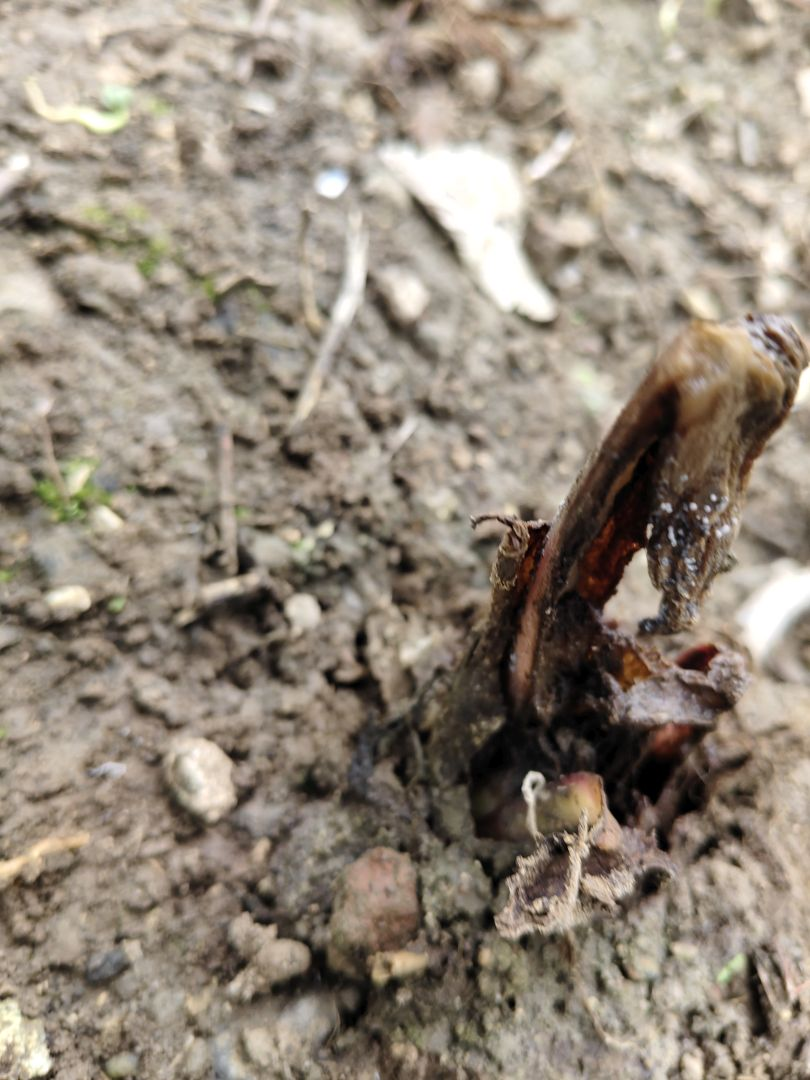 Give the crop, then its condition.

taro, root rot
